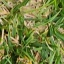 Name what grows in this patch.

grass
